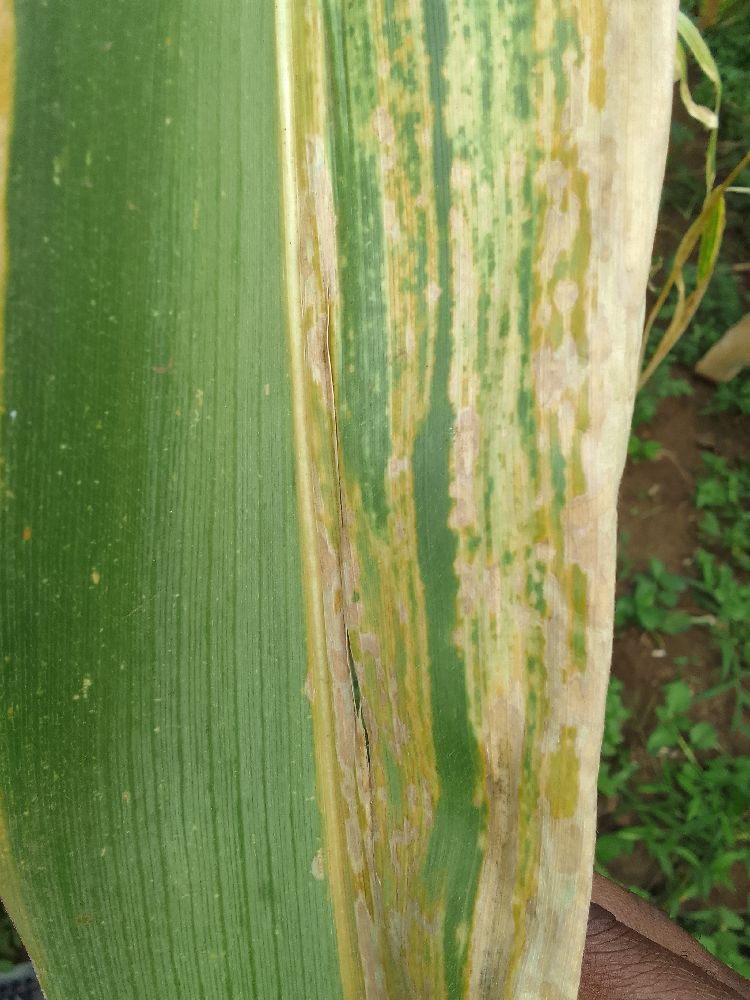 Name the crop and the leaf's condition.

maize, maize lethal necrosis
